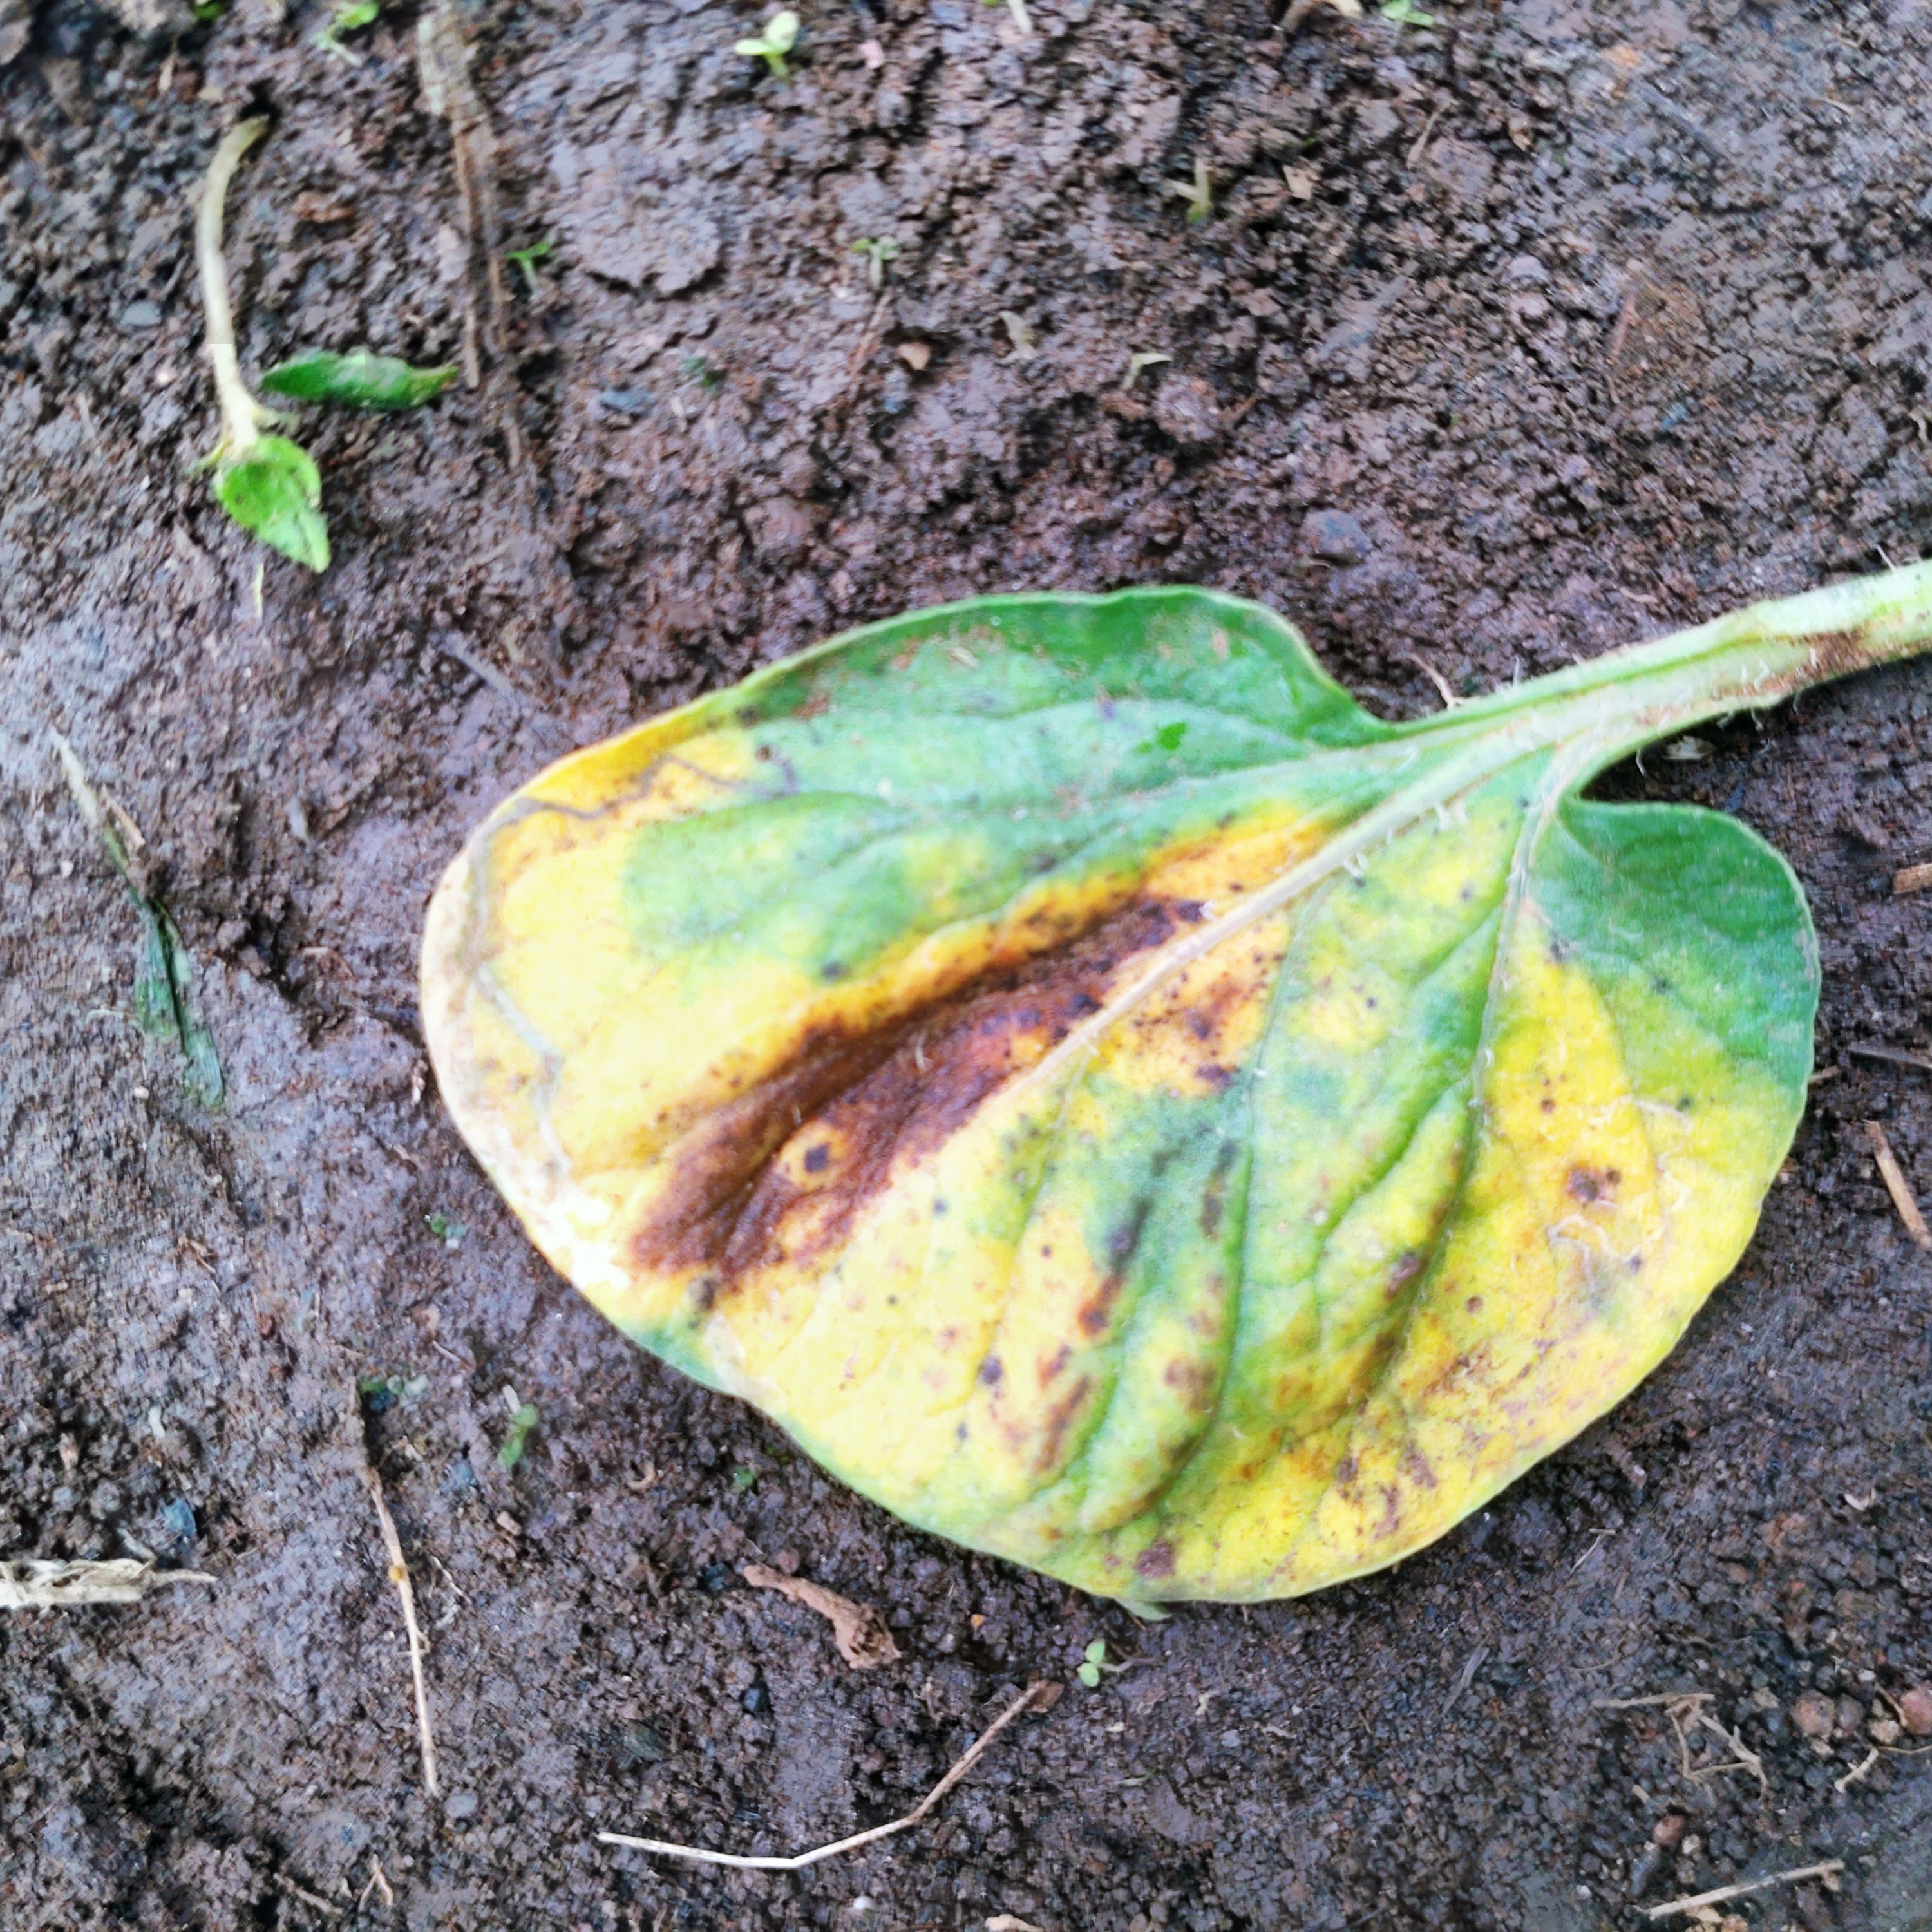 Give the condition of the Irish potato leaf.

late blight
